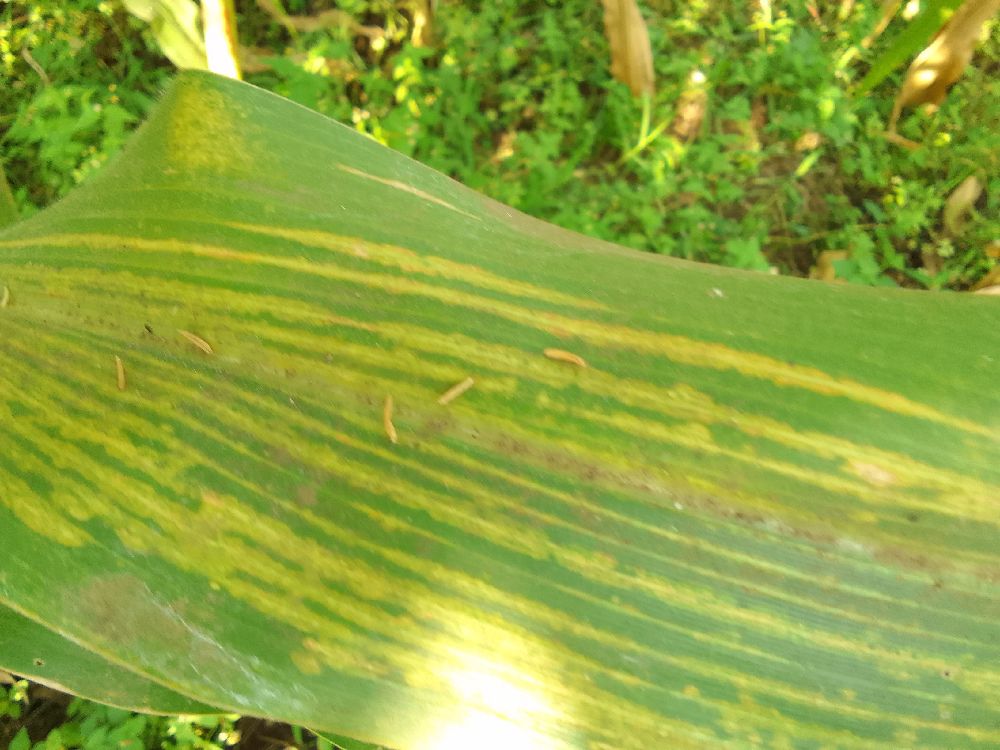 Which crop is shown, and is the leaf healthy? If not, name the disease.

maize, maize lethal necrosis
